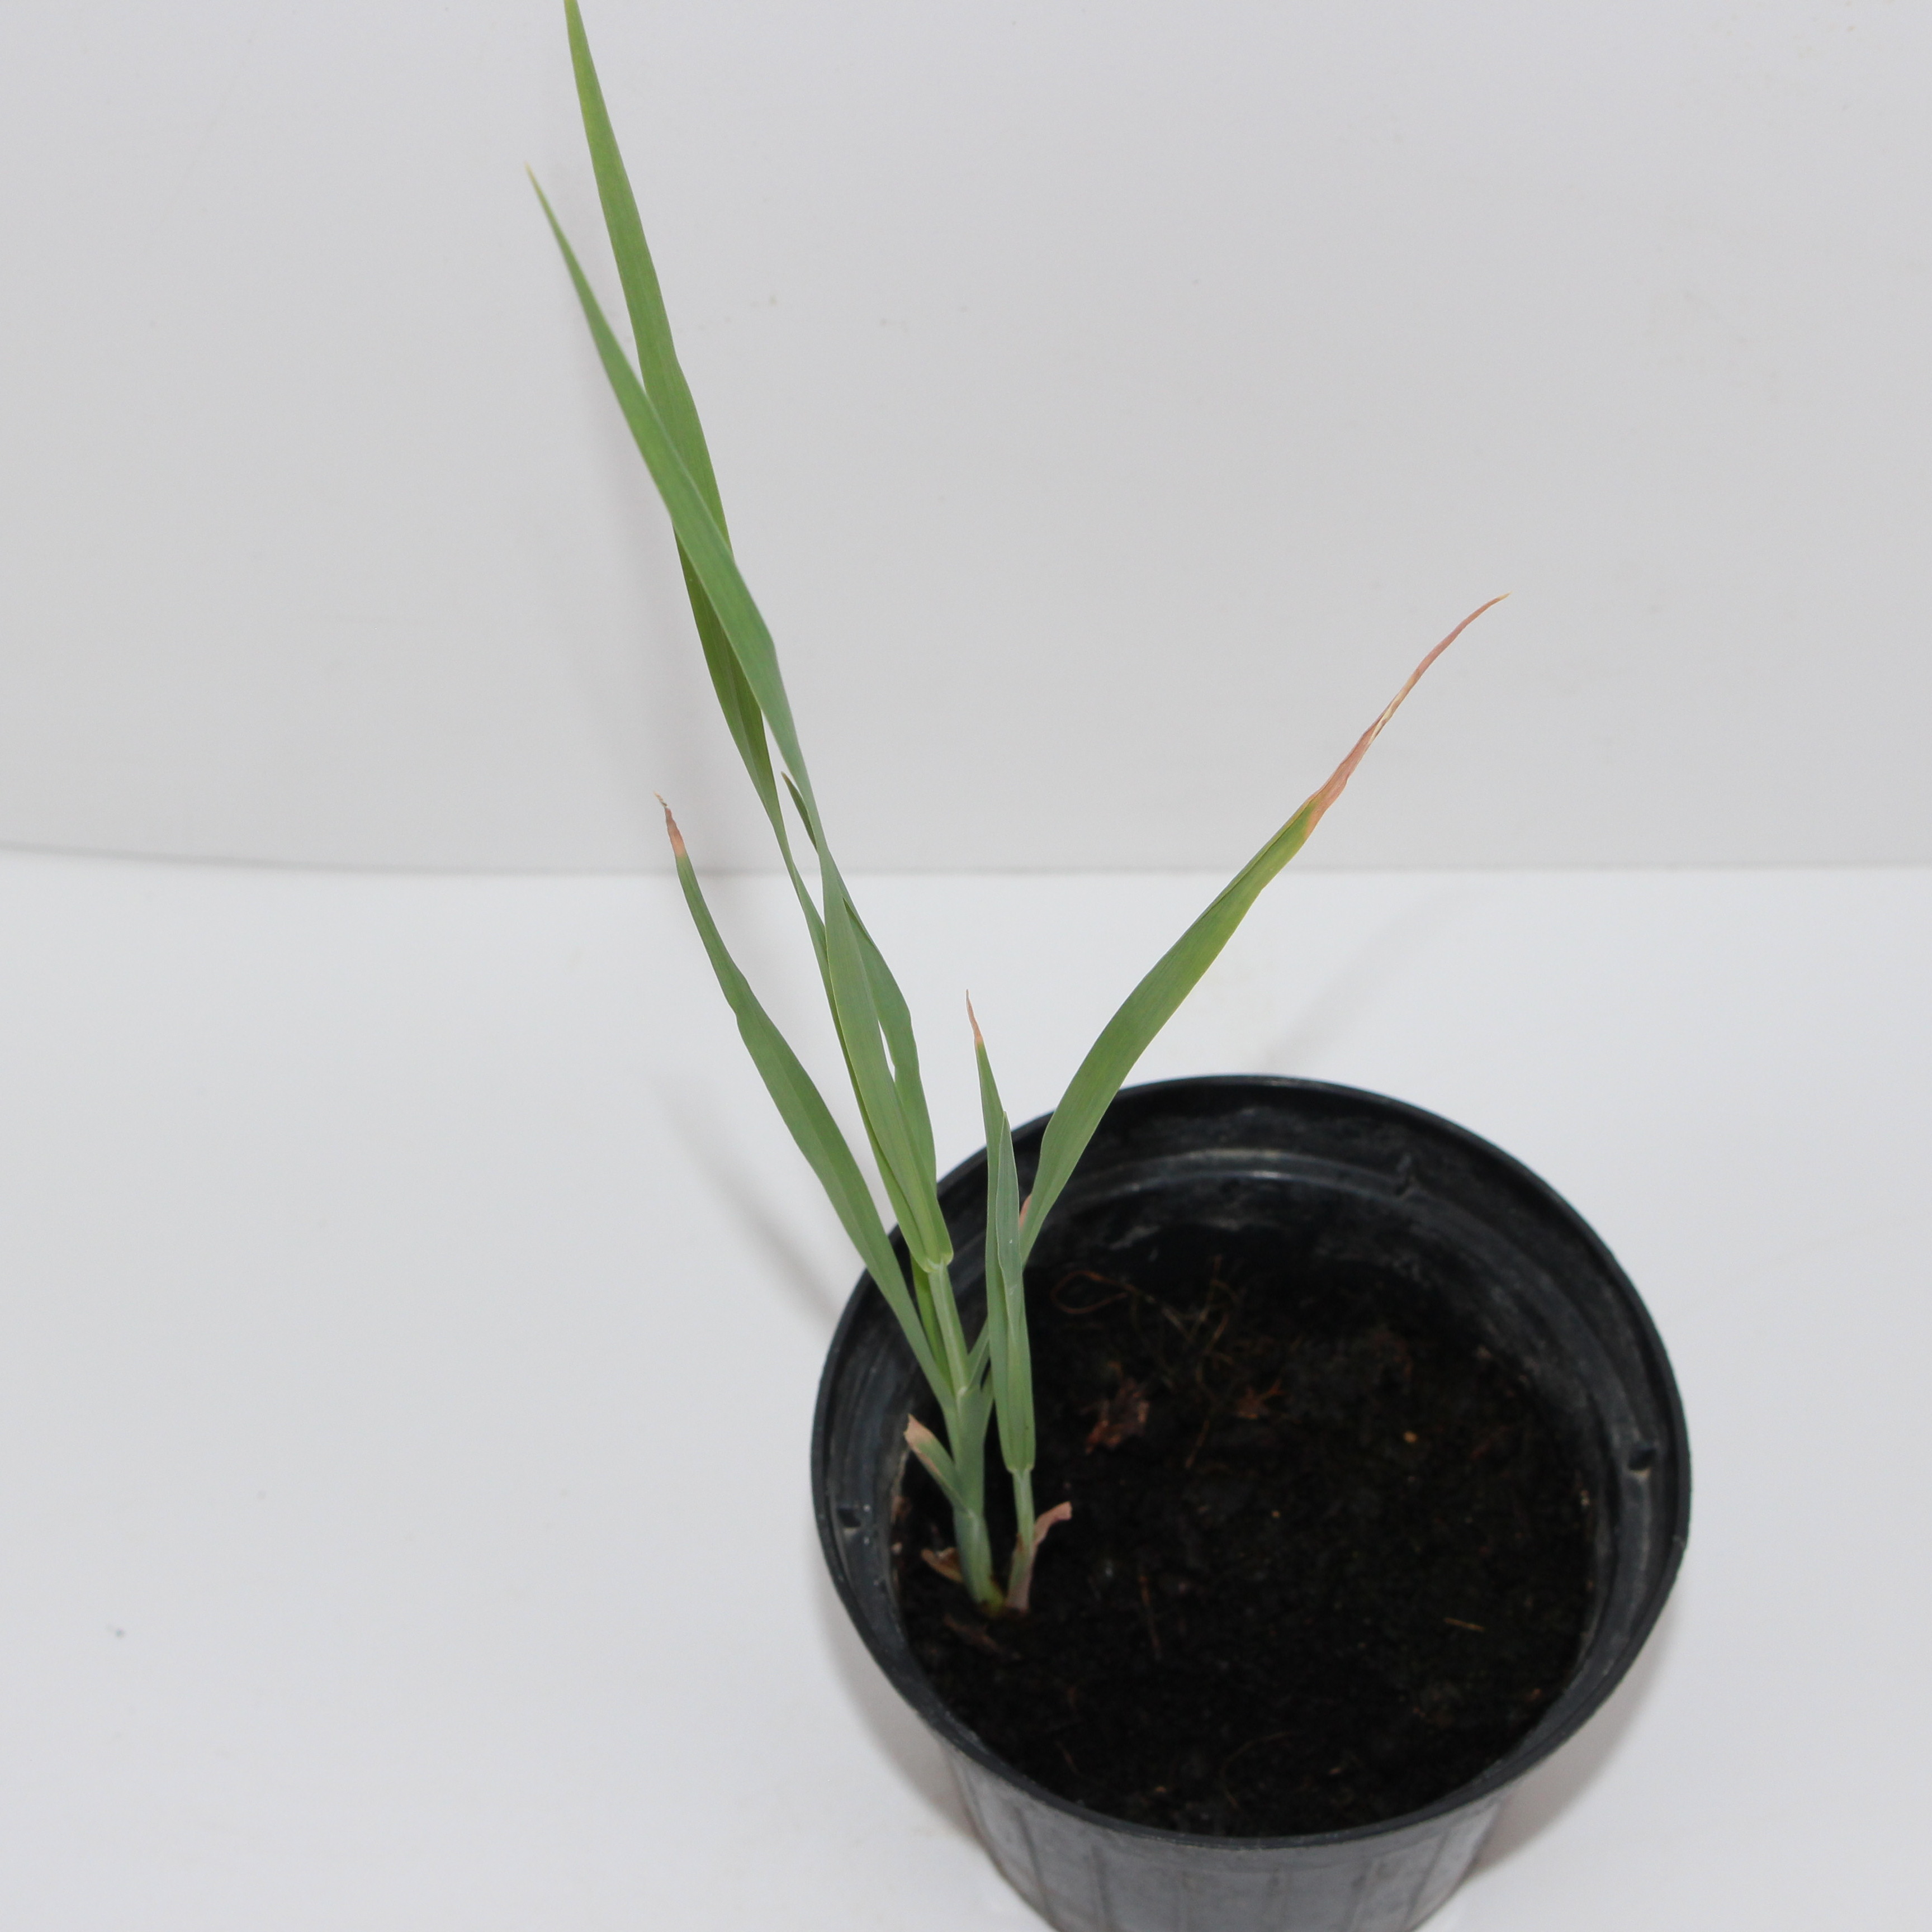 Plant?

Avena sterilis
